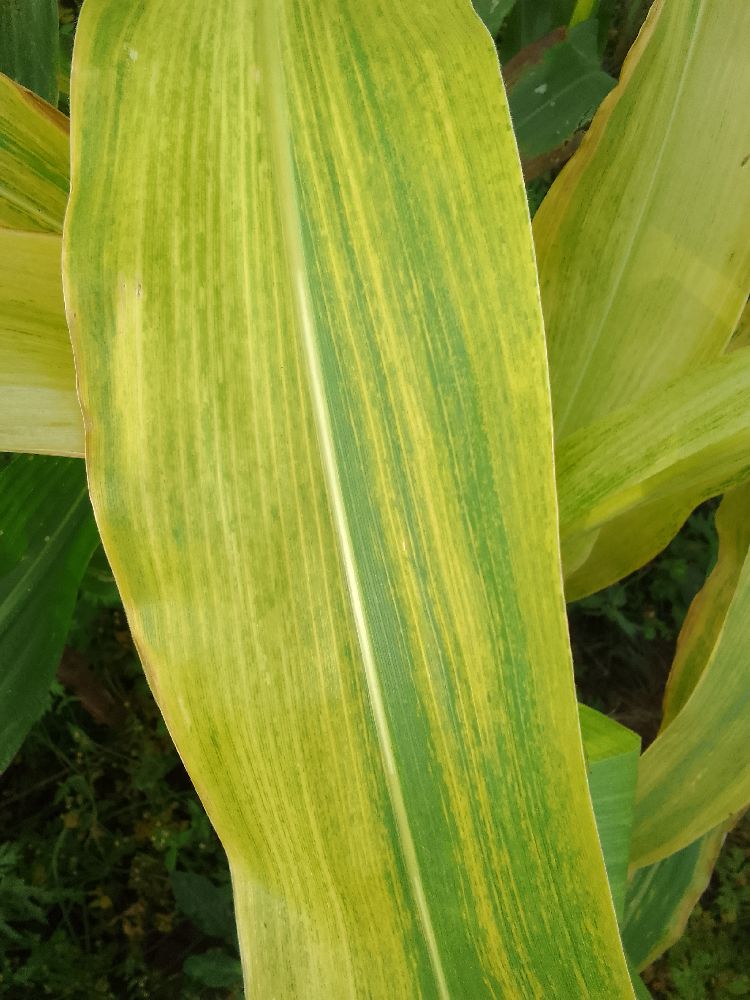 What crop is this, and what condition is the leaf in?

maize, maize lethal necrosis
